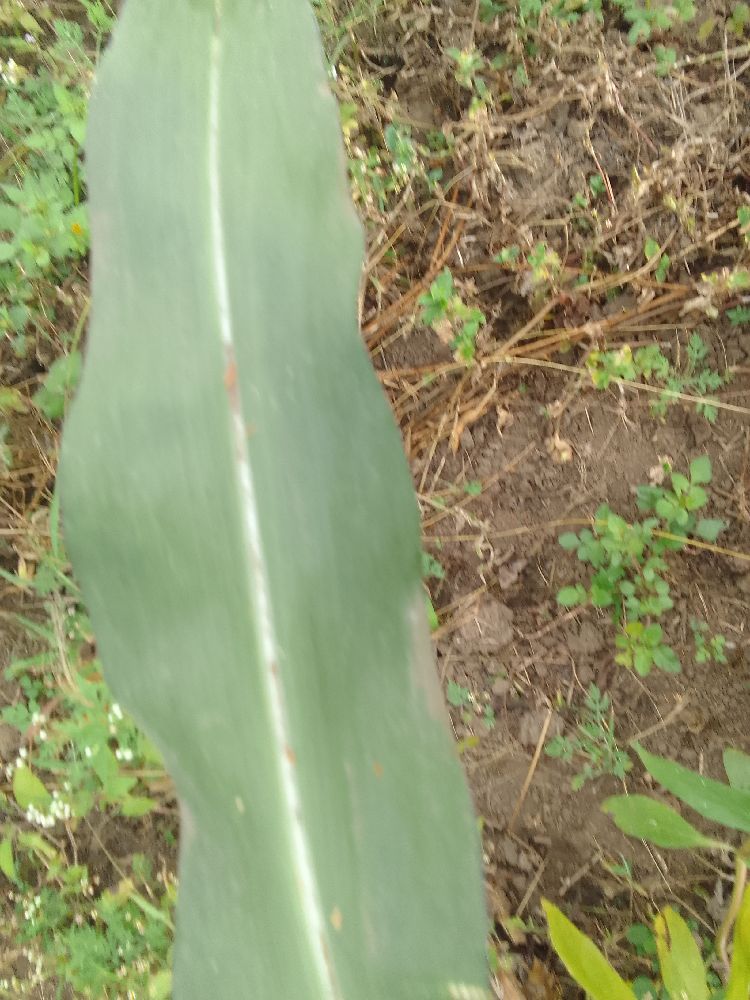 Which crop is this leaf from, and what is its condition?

maize, healthy
